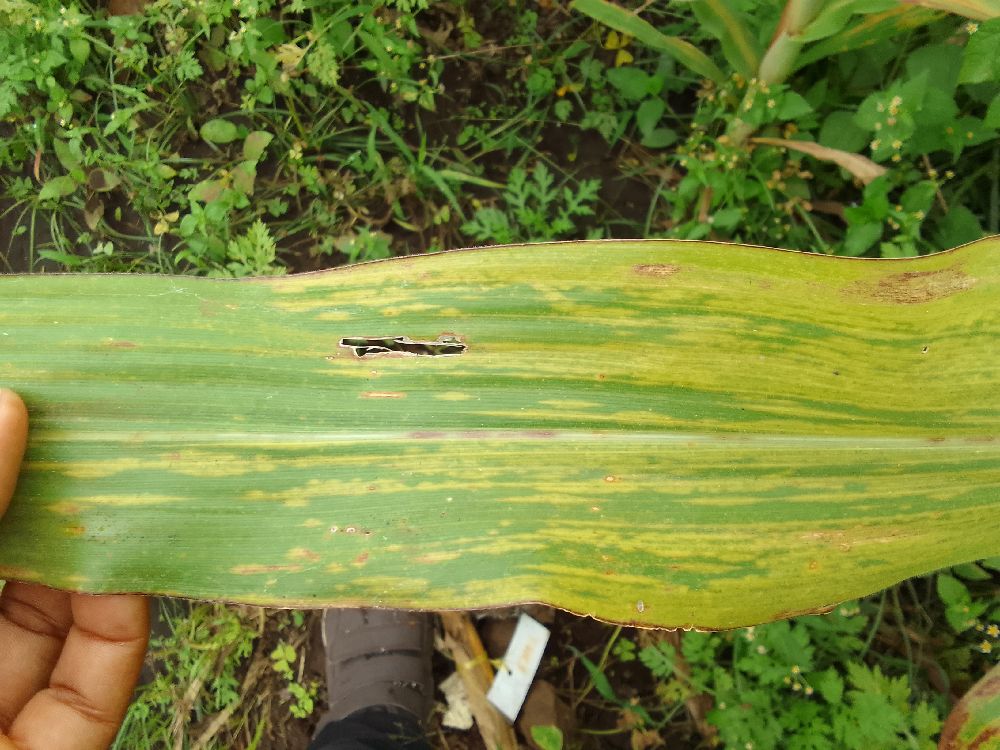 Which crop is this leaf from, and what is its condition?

maize, maize lethal necrosis
